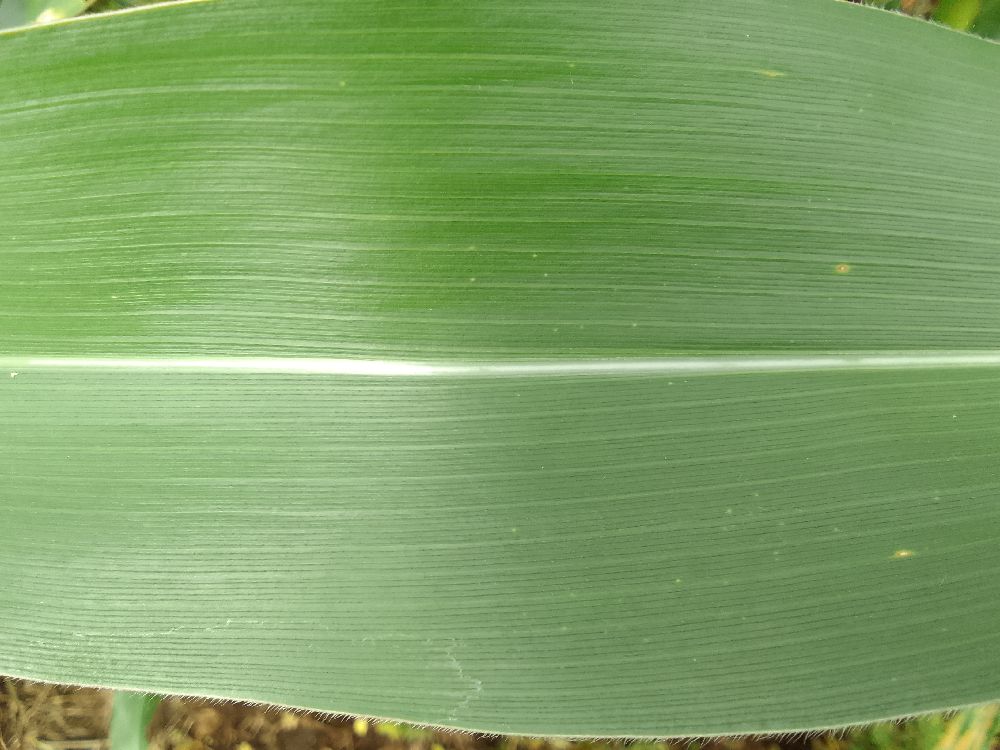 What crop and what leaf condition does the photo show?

maize, healthy
